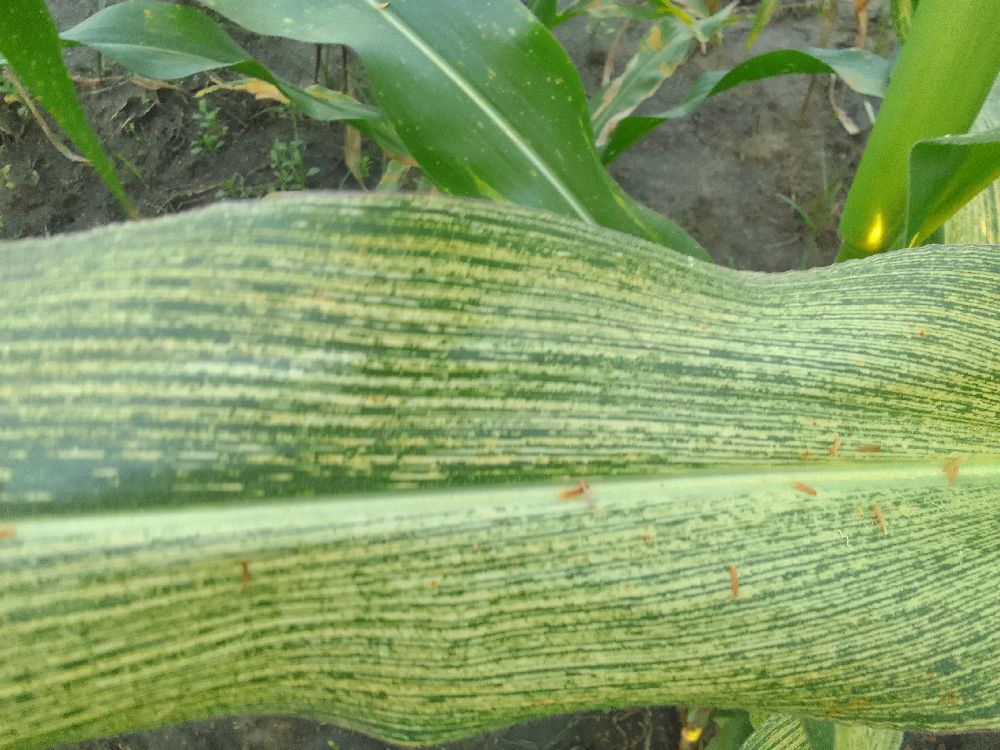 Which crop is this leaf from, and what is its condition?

maize, maize streak virus
